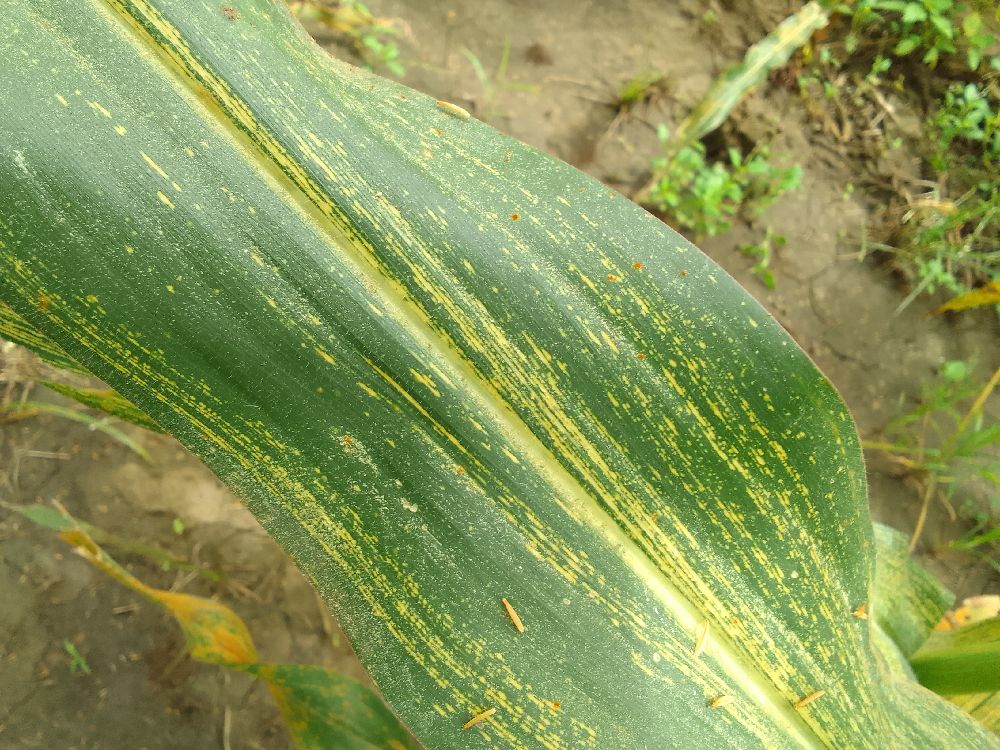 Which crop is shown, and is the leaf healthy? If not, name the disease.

maize, maize streak virus
